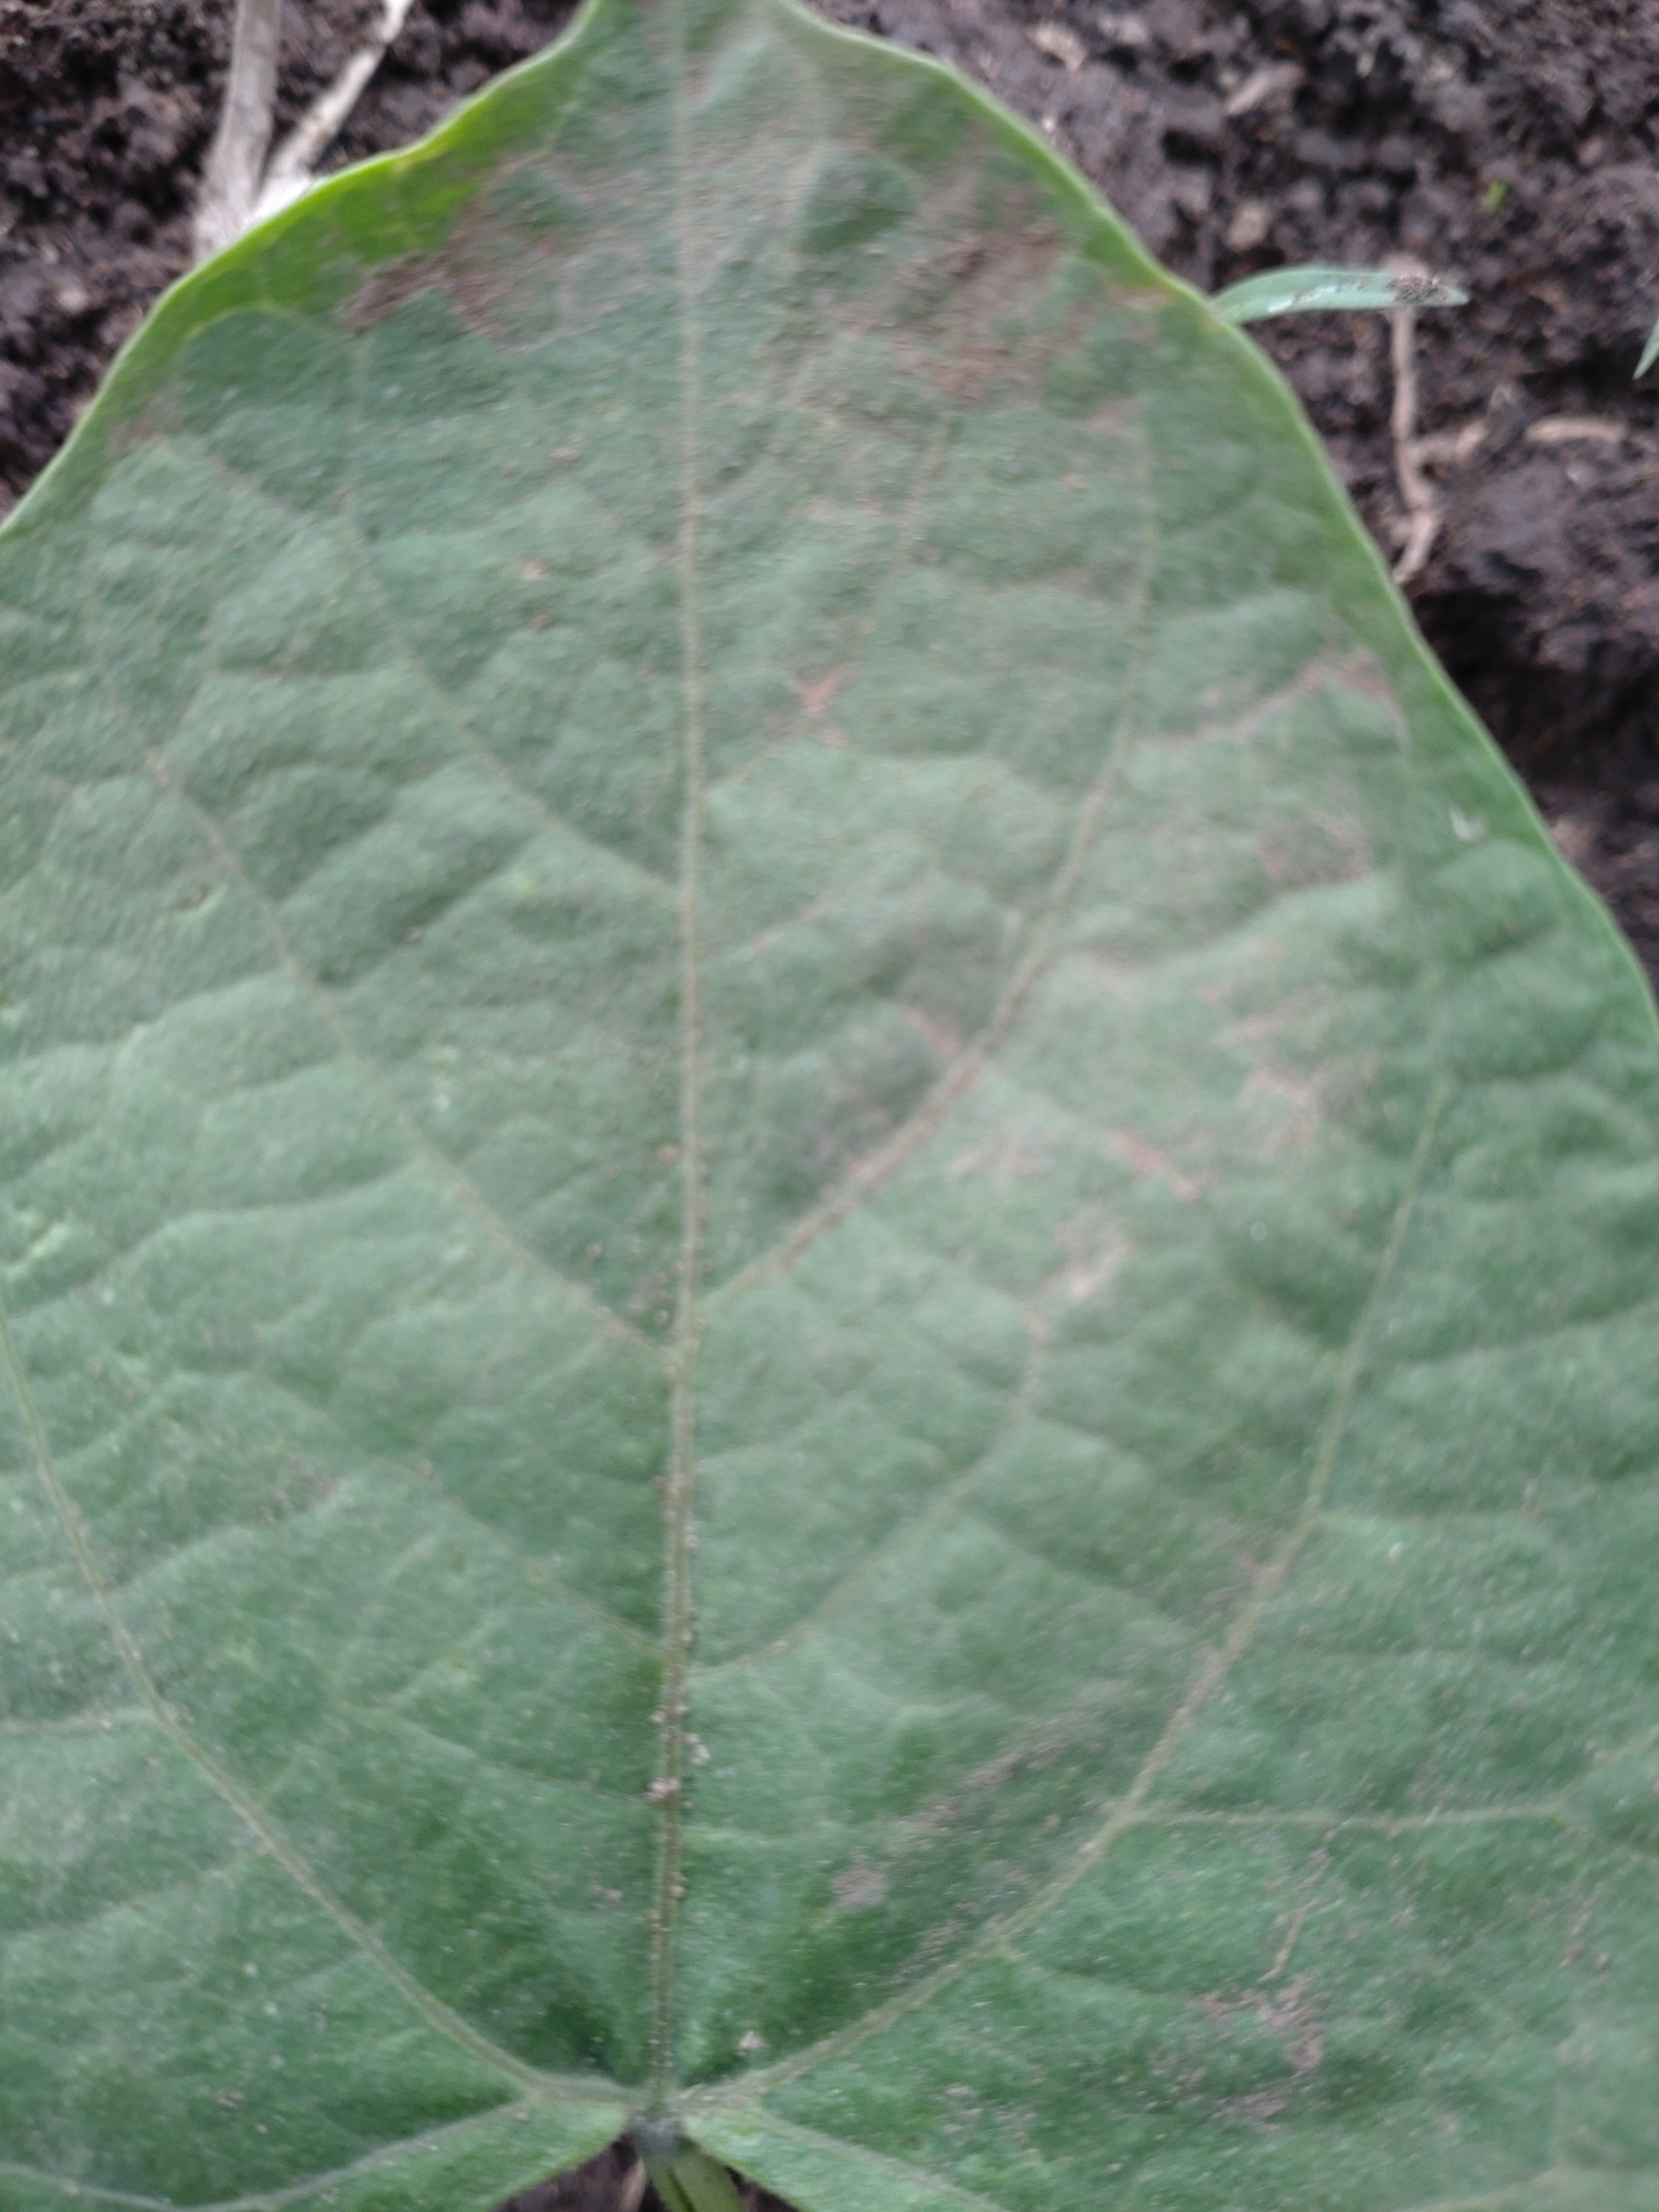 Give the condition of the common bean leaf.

healthy
